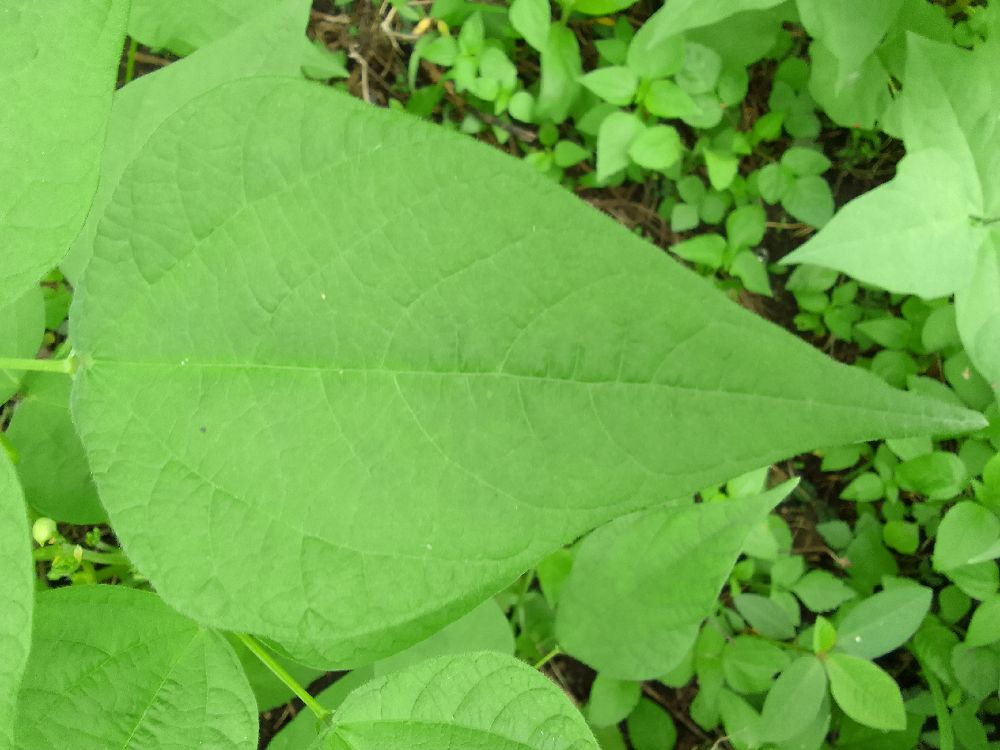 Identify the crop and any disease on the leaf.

common bean, healthy
